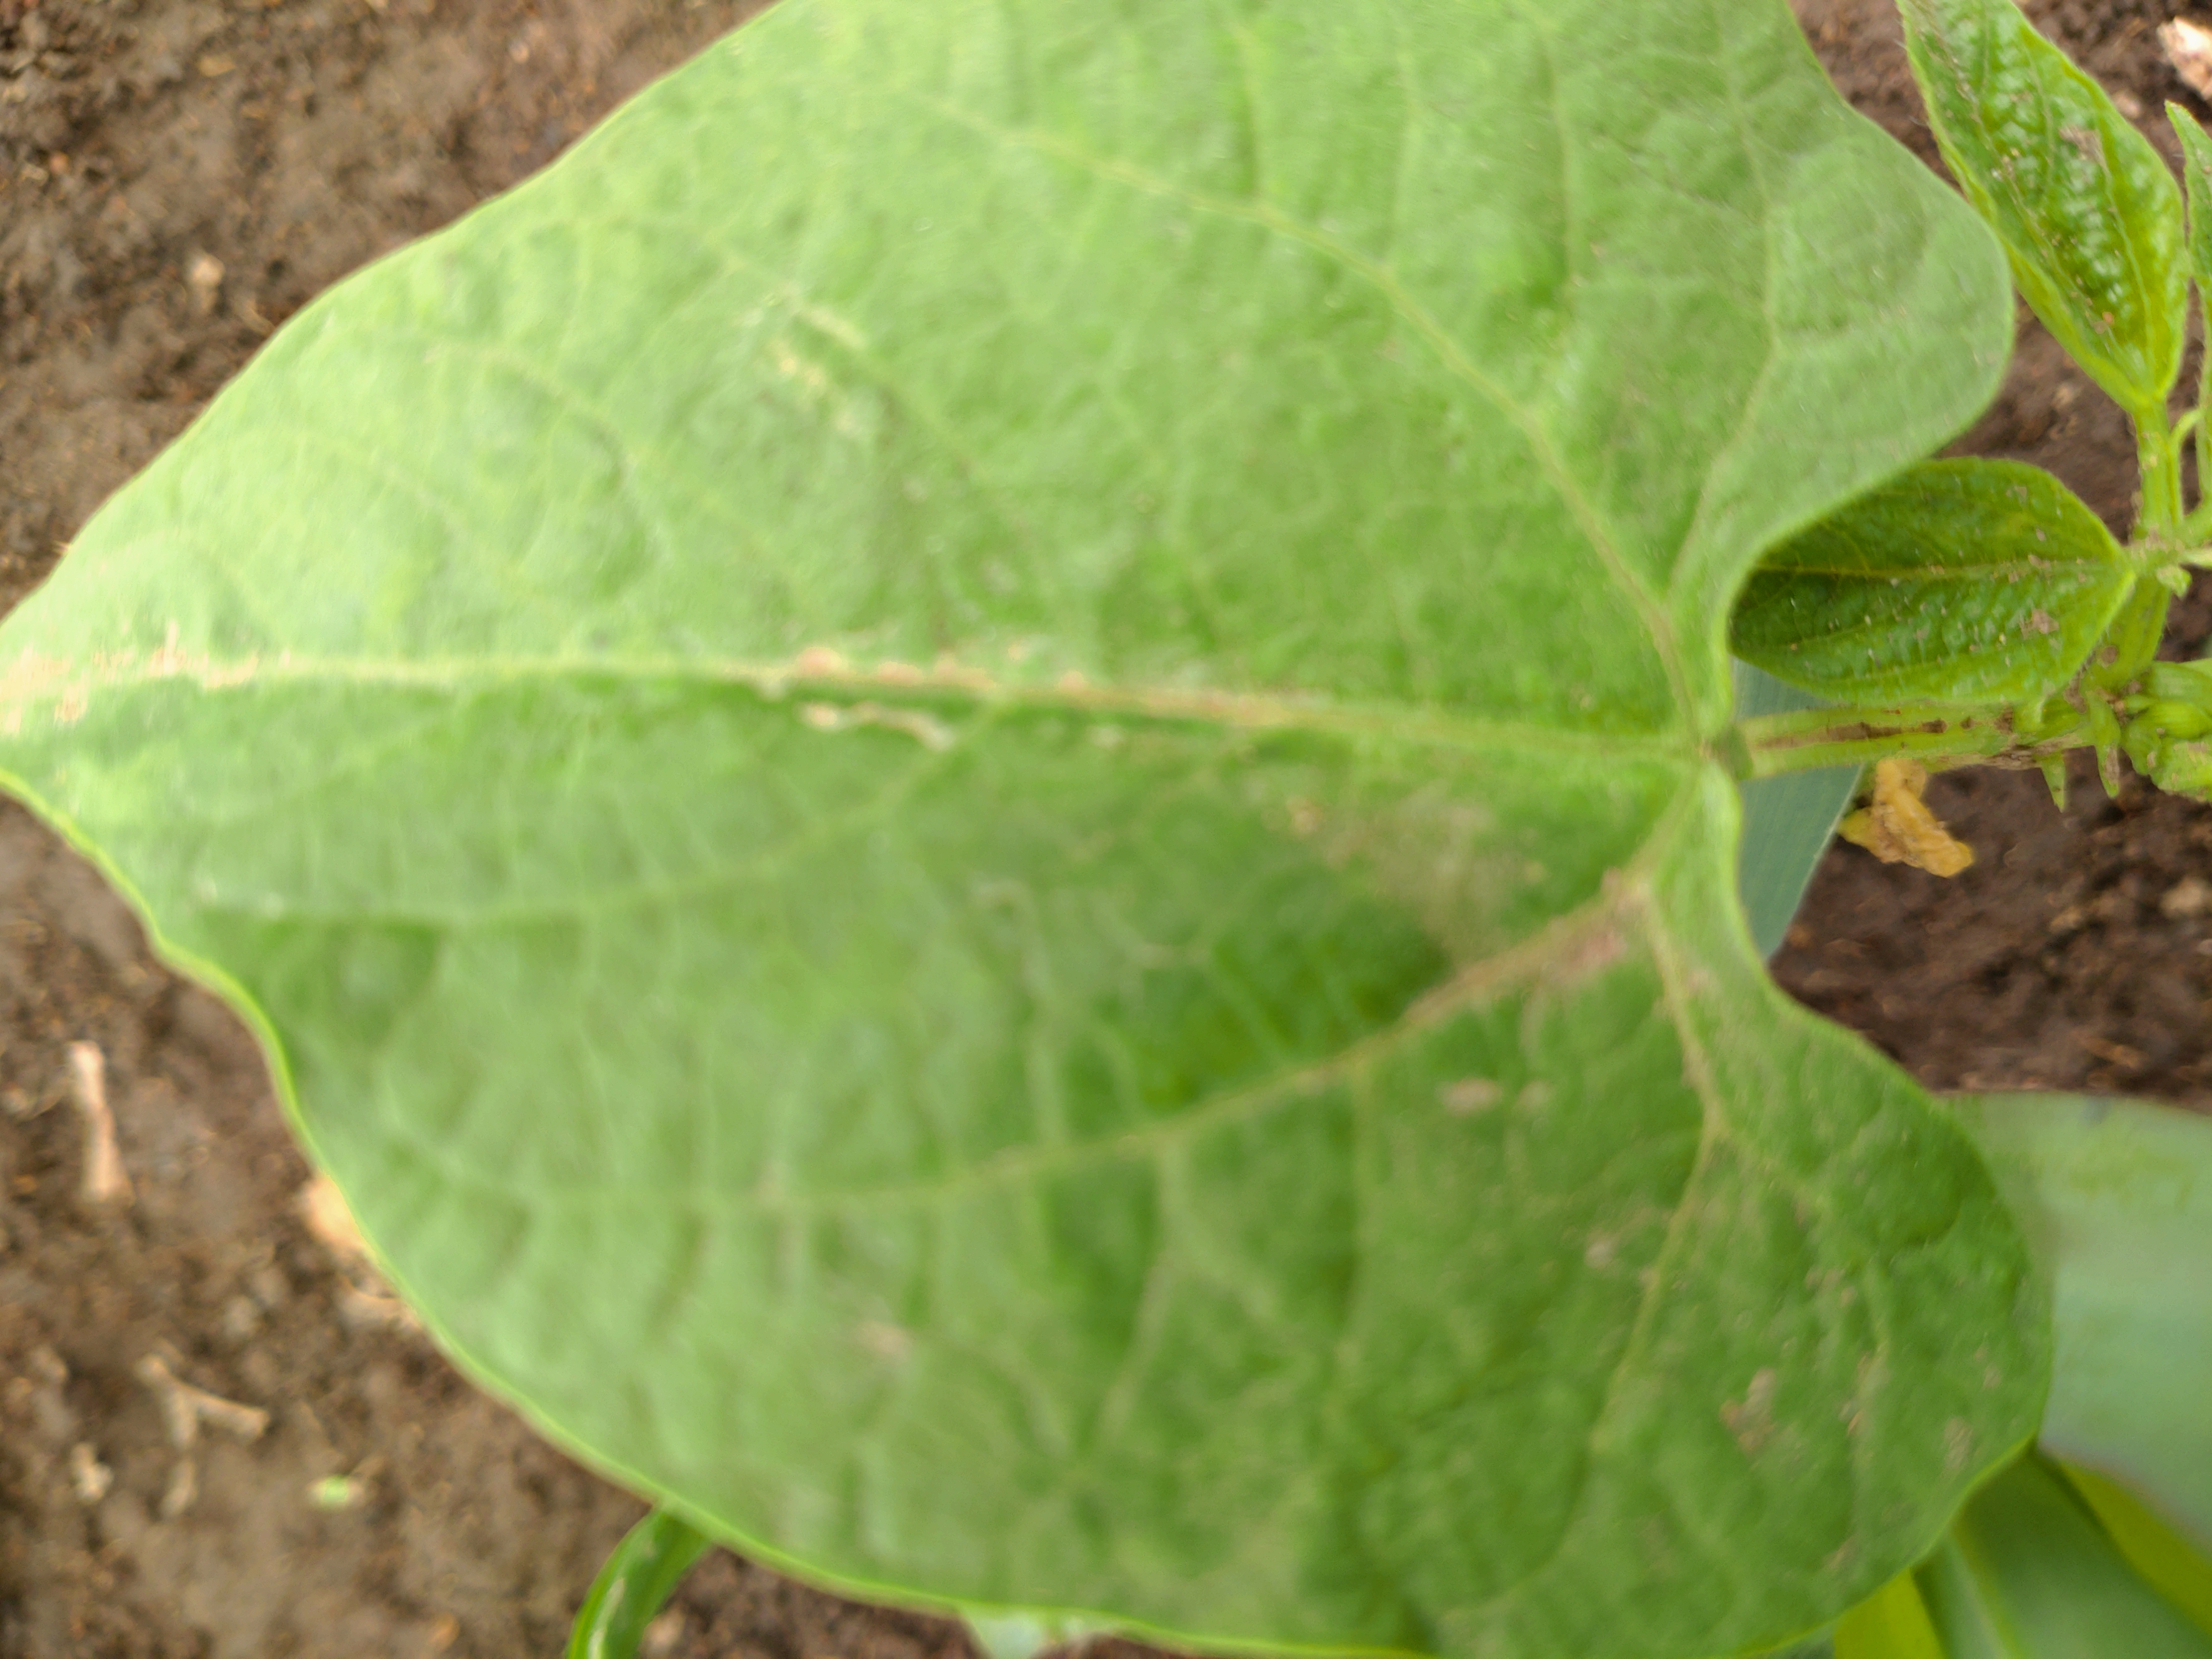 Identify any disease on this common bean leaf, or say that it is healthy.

healthy
